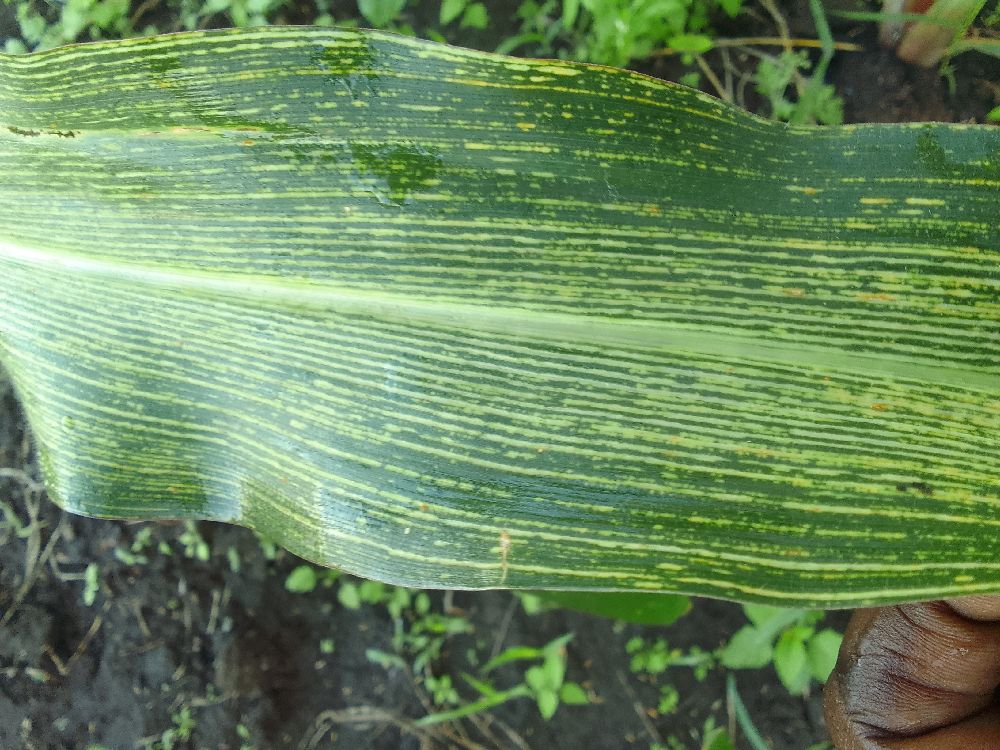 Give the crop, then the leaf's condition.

maize, maize streak virus
